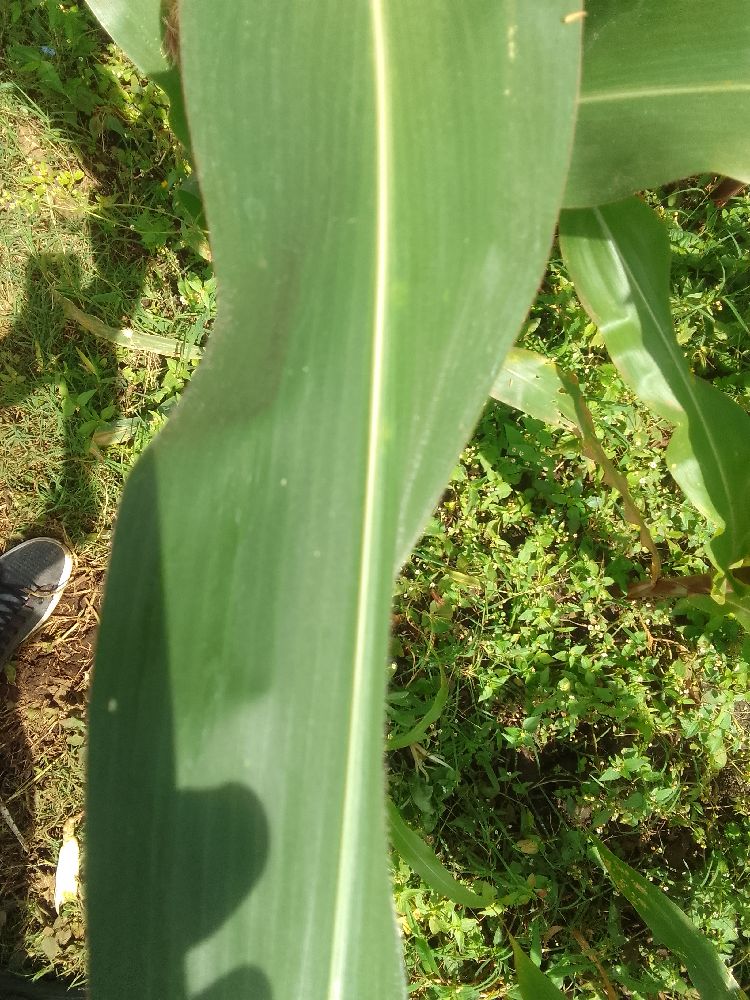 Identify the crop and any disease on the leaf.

maize, healthy
